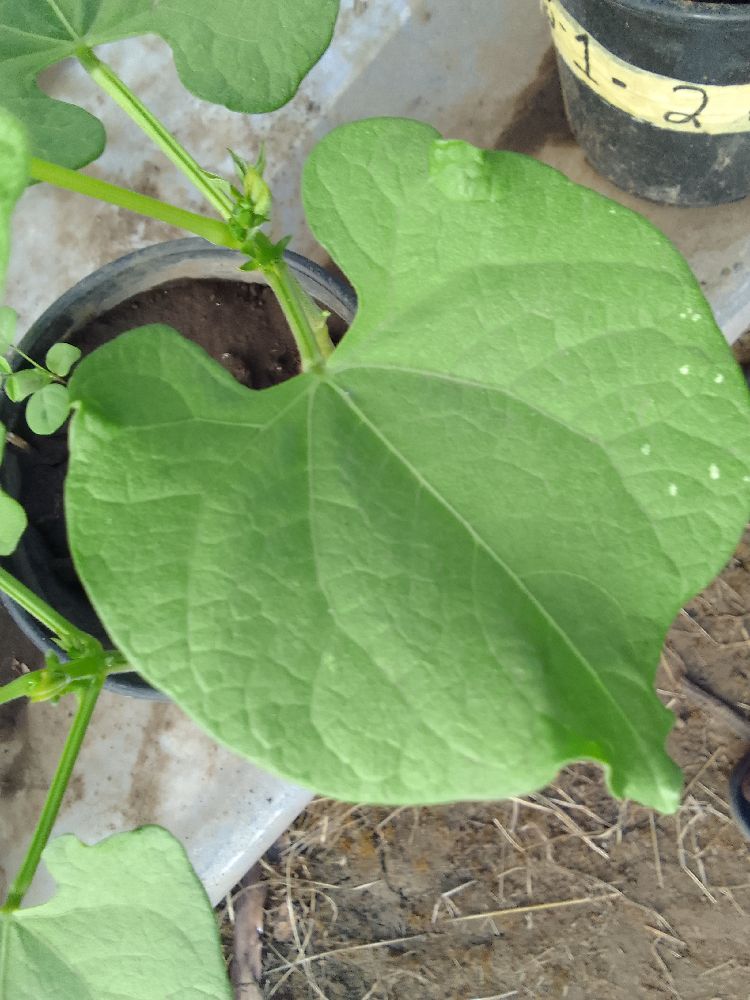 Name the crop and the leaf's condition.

common bean, healthy
